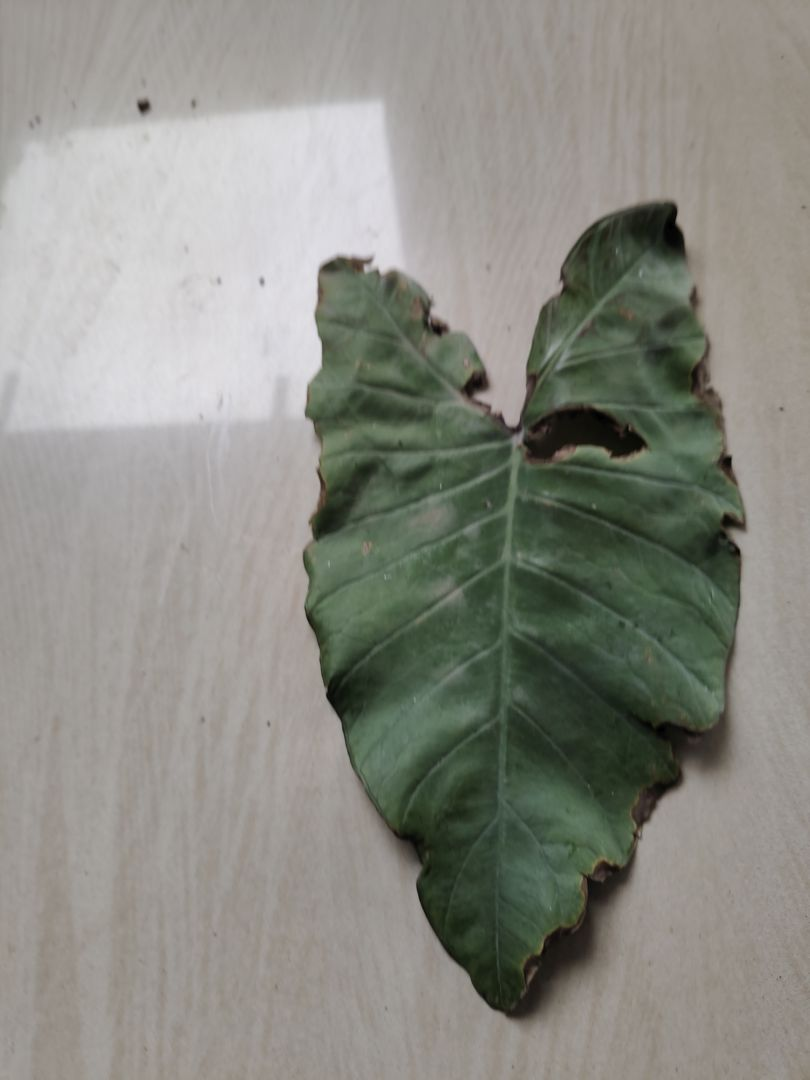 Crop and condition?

taro, leaf blight
